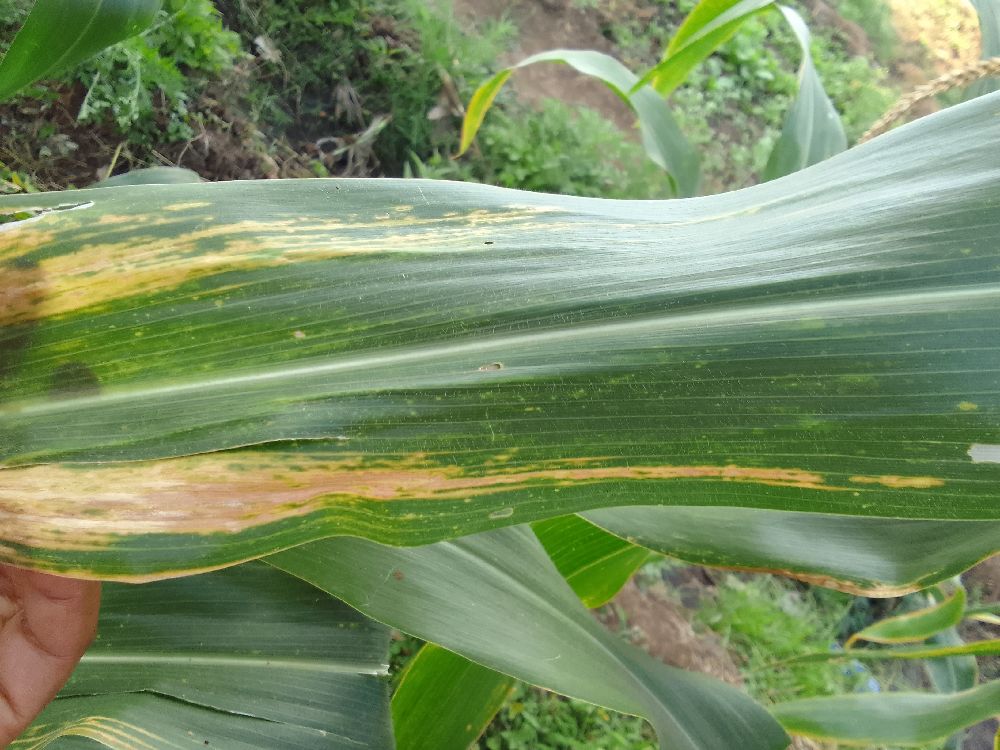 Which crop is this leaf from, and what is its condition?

maize, maize lethal necrosis
